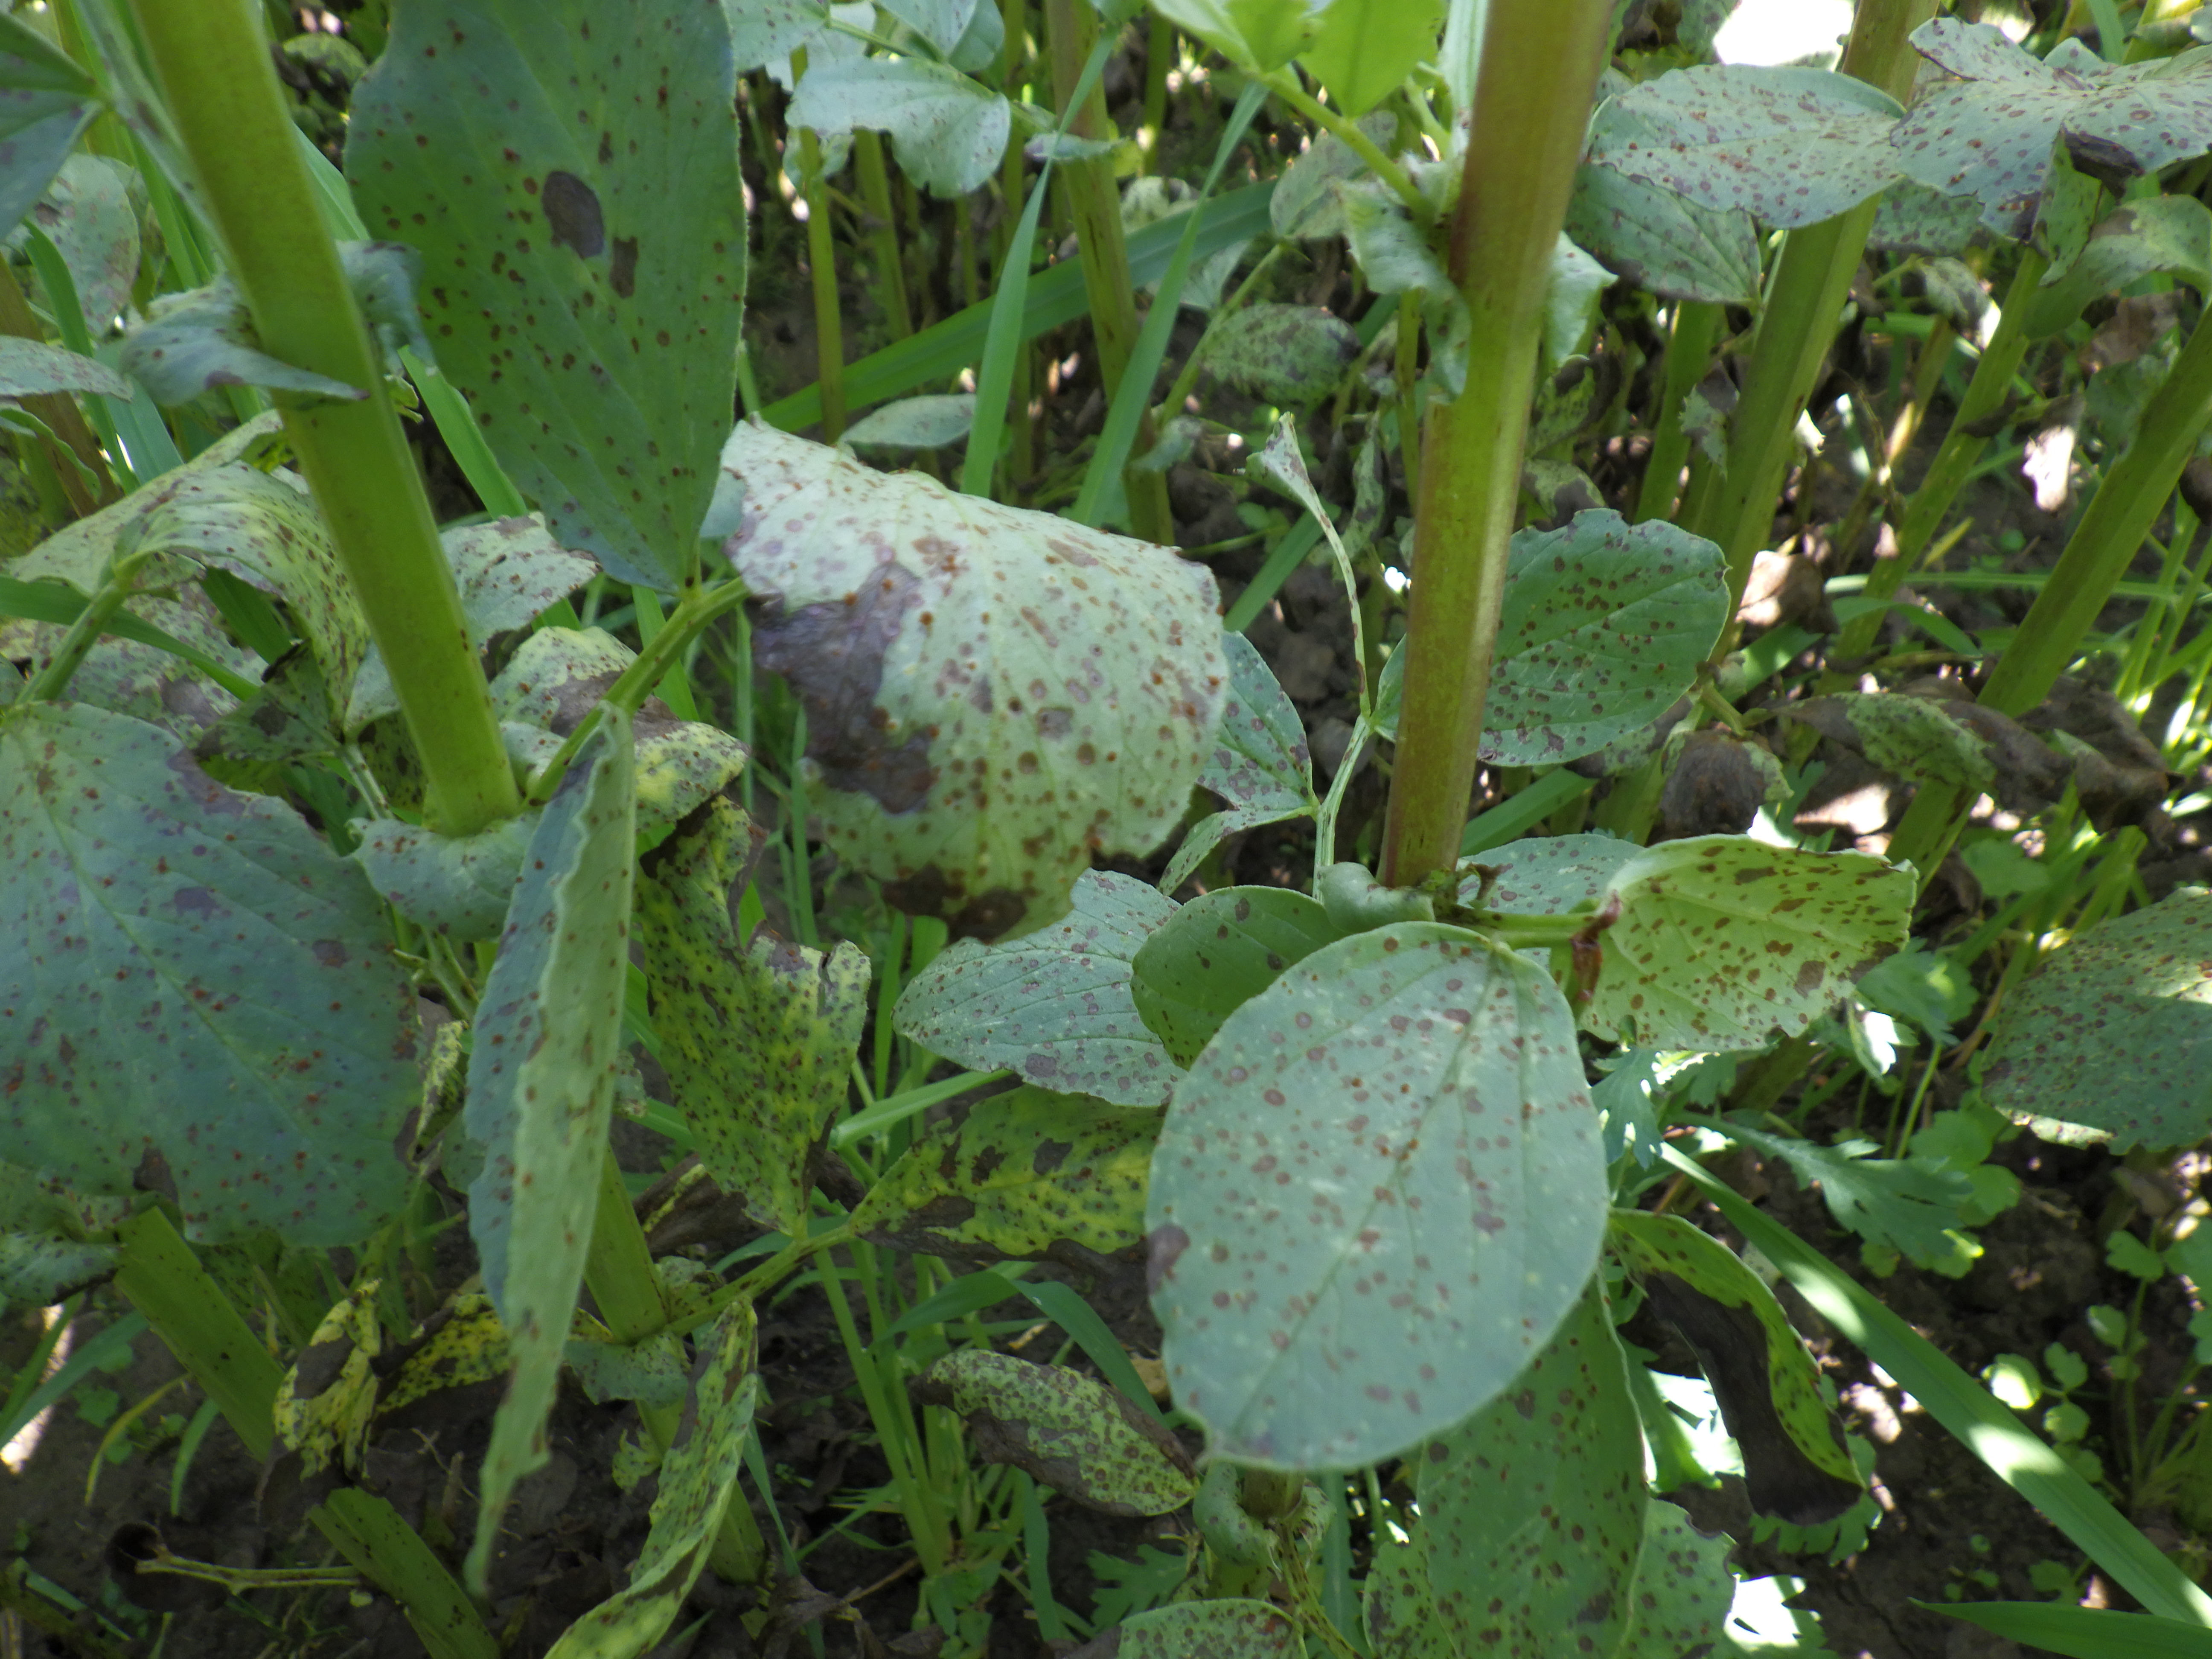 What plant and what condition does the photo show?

faba bean, chocolate spot, rust
